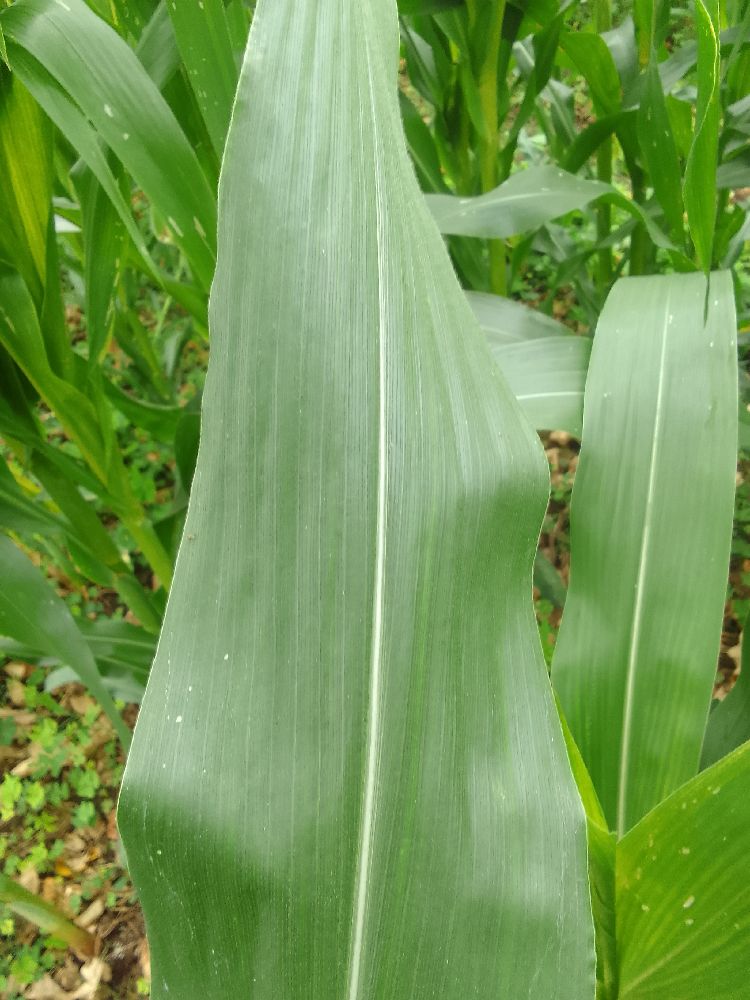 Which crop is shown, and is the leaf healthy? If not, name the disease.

maize, healthy
